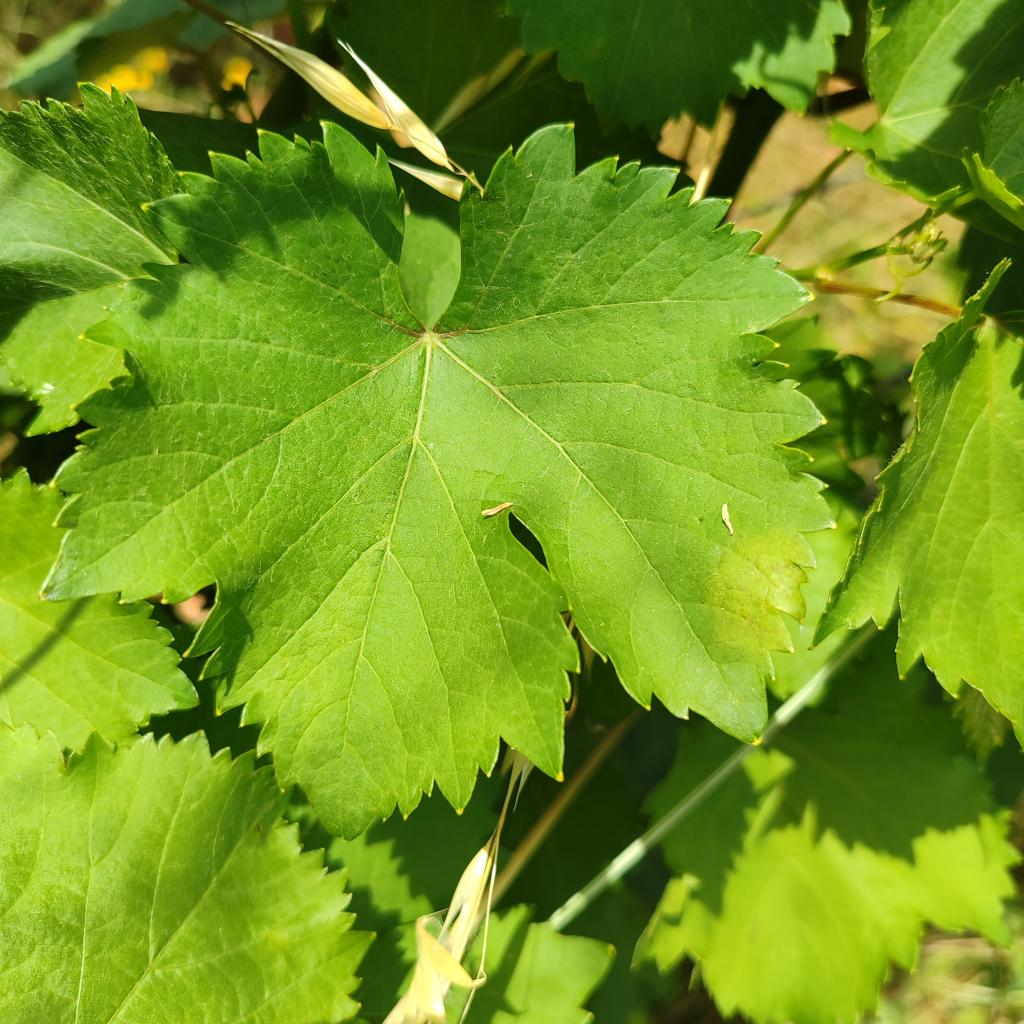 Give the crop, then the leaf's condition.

grapevine, downy mildew
